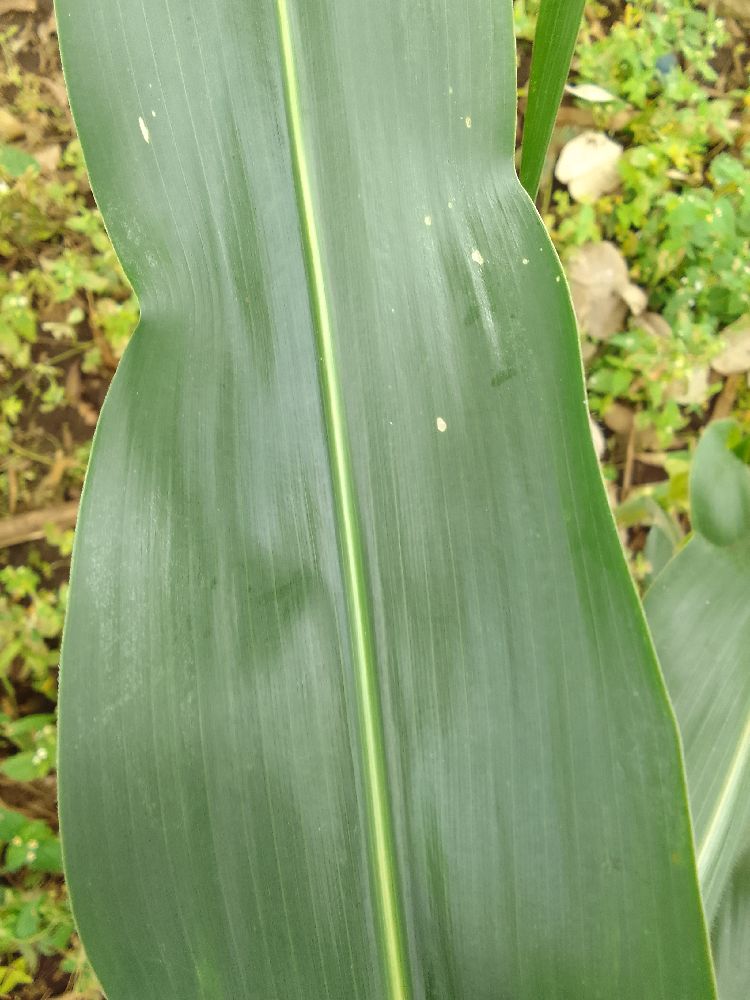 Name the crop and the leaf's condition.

maize, healthy
